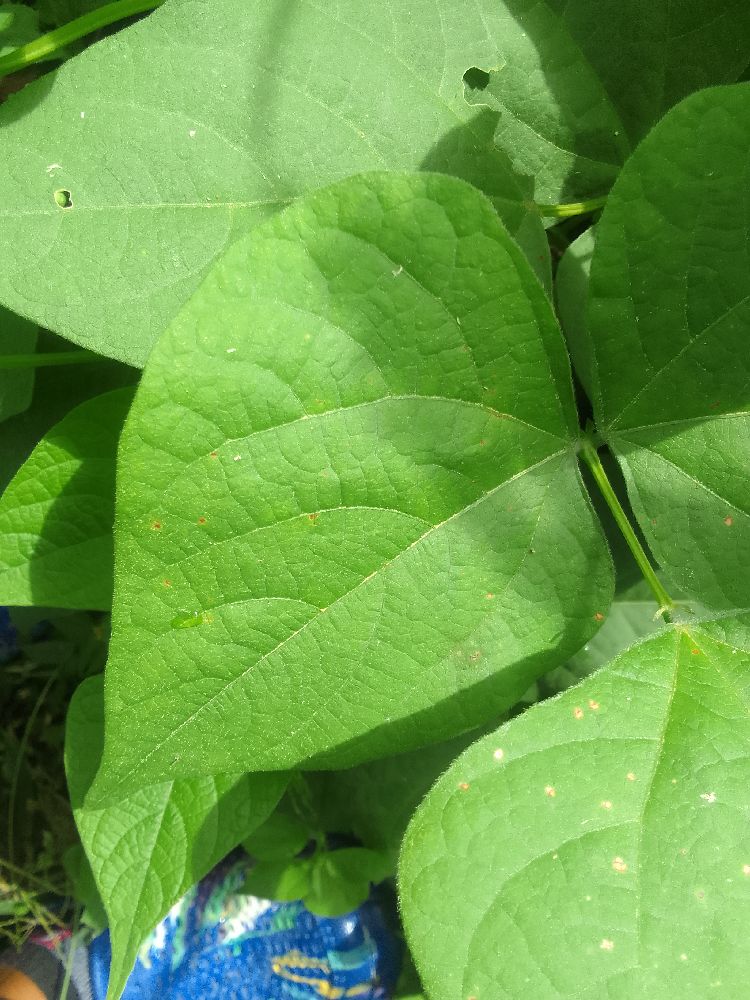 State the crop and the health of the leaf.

common bean, healthy
